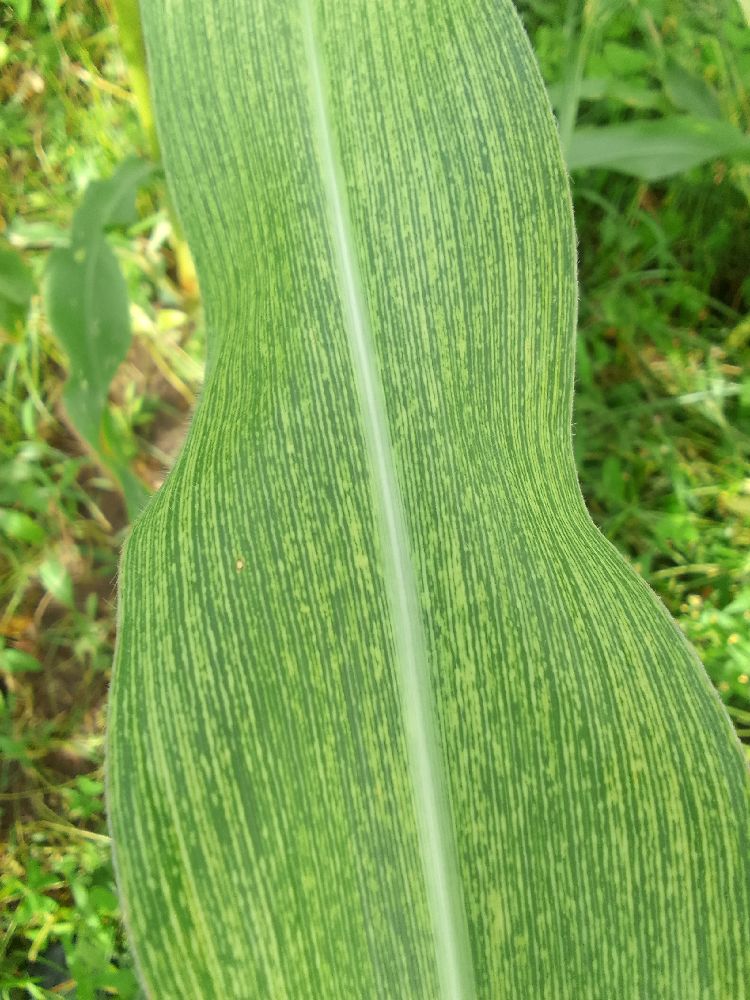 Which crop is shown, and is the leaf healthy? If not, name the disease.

maize, maize streak virus
